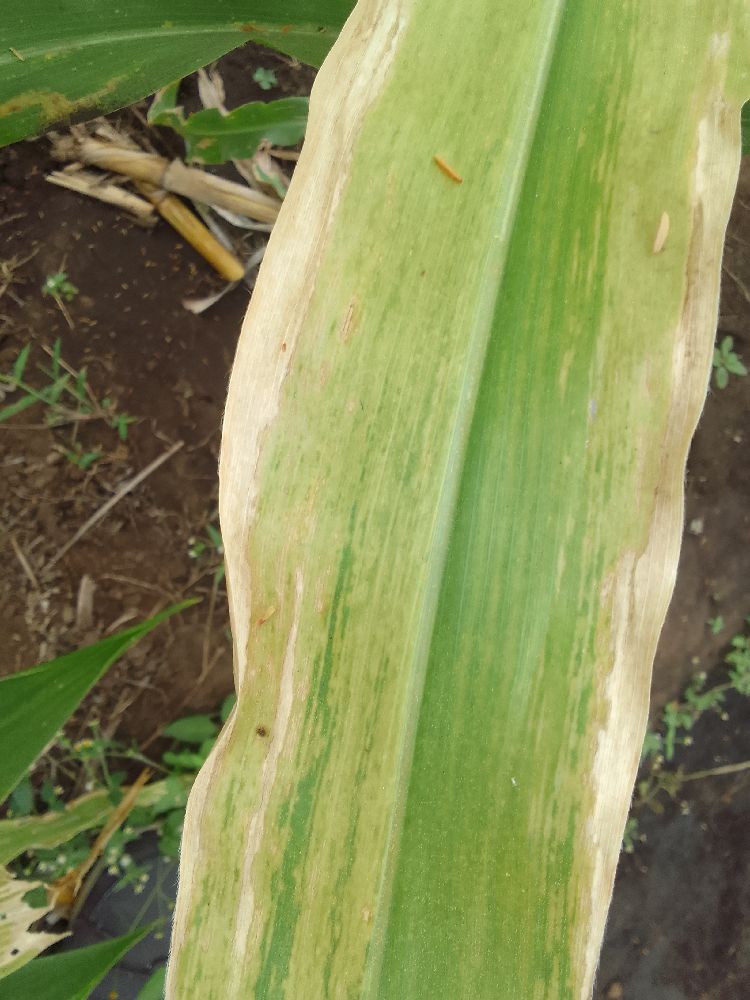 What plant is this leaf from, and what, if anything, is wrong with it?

maize, maize lethal necrosis
